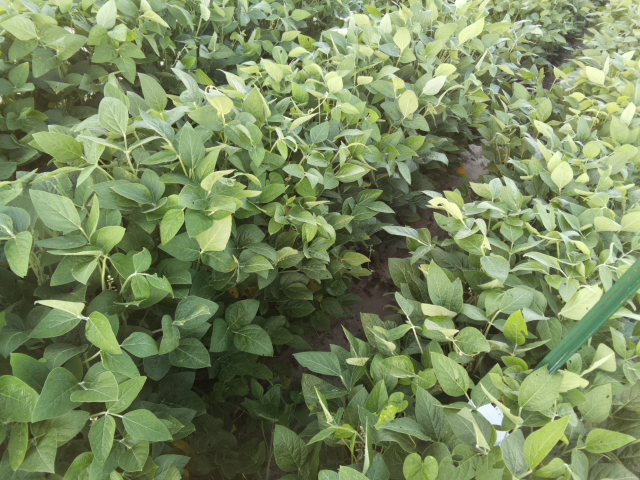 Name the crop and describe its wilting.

soybean, leaflets folding inward at secondary pulvinus with no turgor loss in leaflets or petioles
